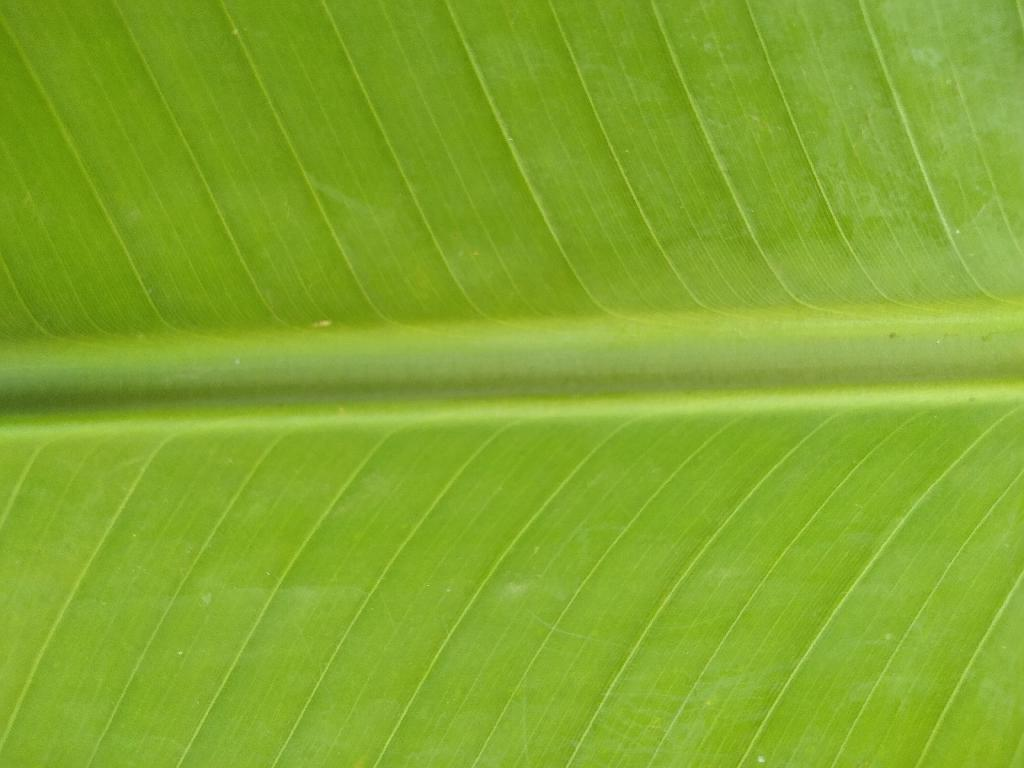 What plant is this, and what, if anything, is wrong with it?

banana, healthy
